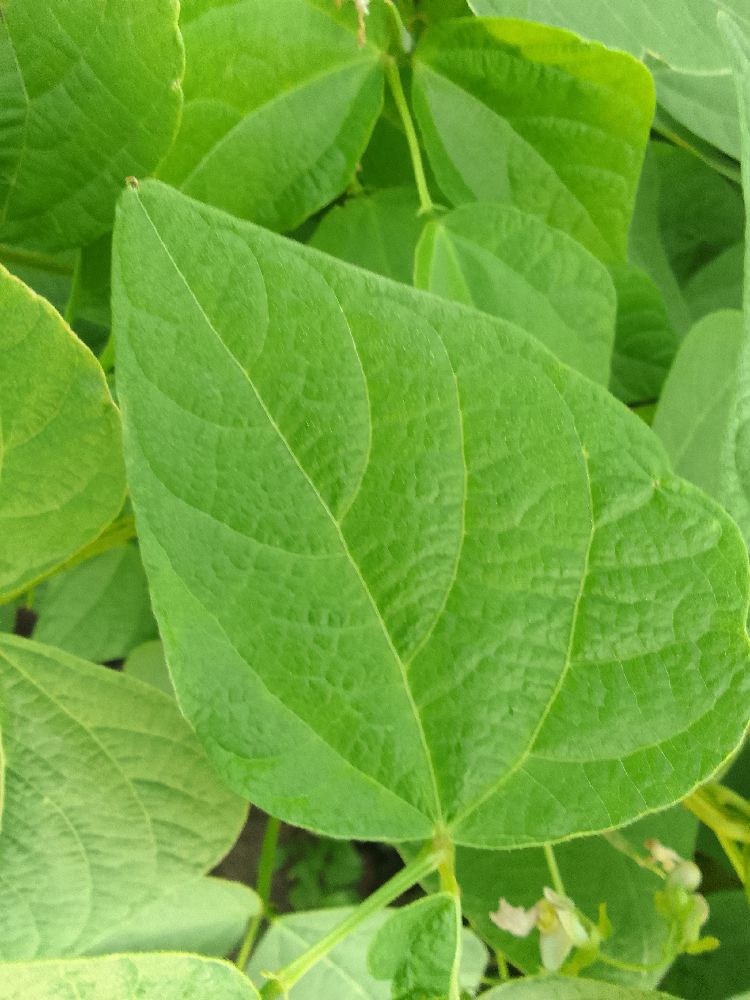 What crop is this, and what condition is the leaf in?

common bean, healthy
